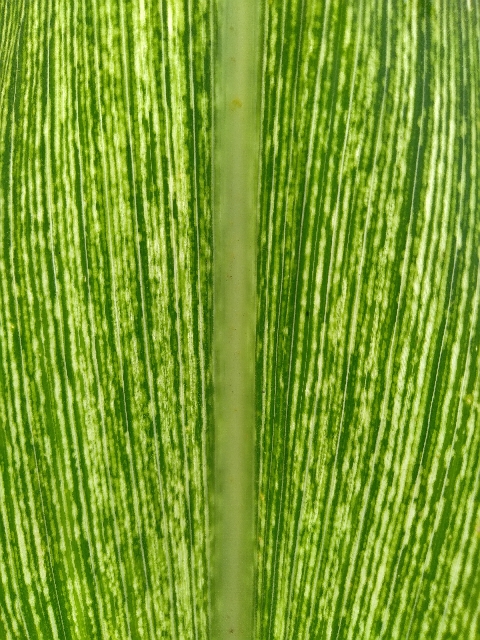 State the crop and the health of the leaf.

maize, maize streak virus
